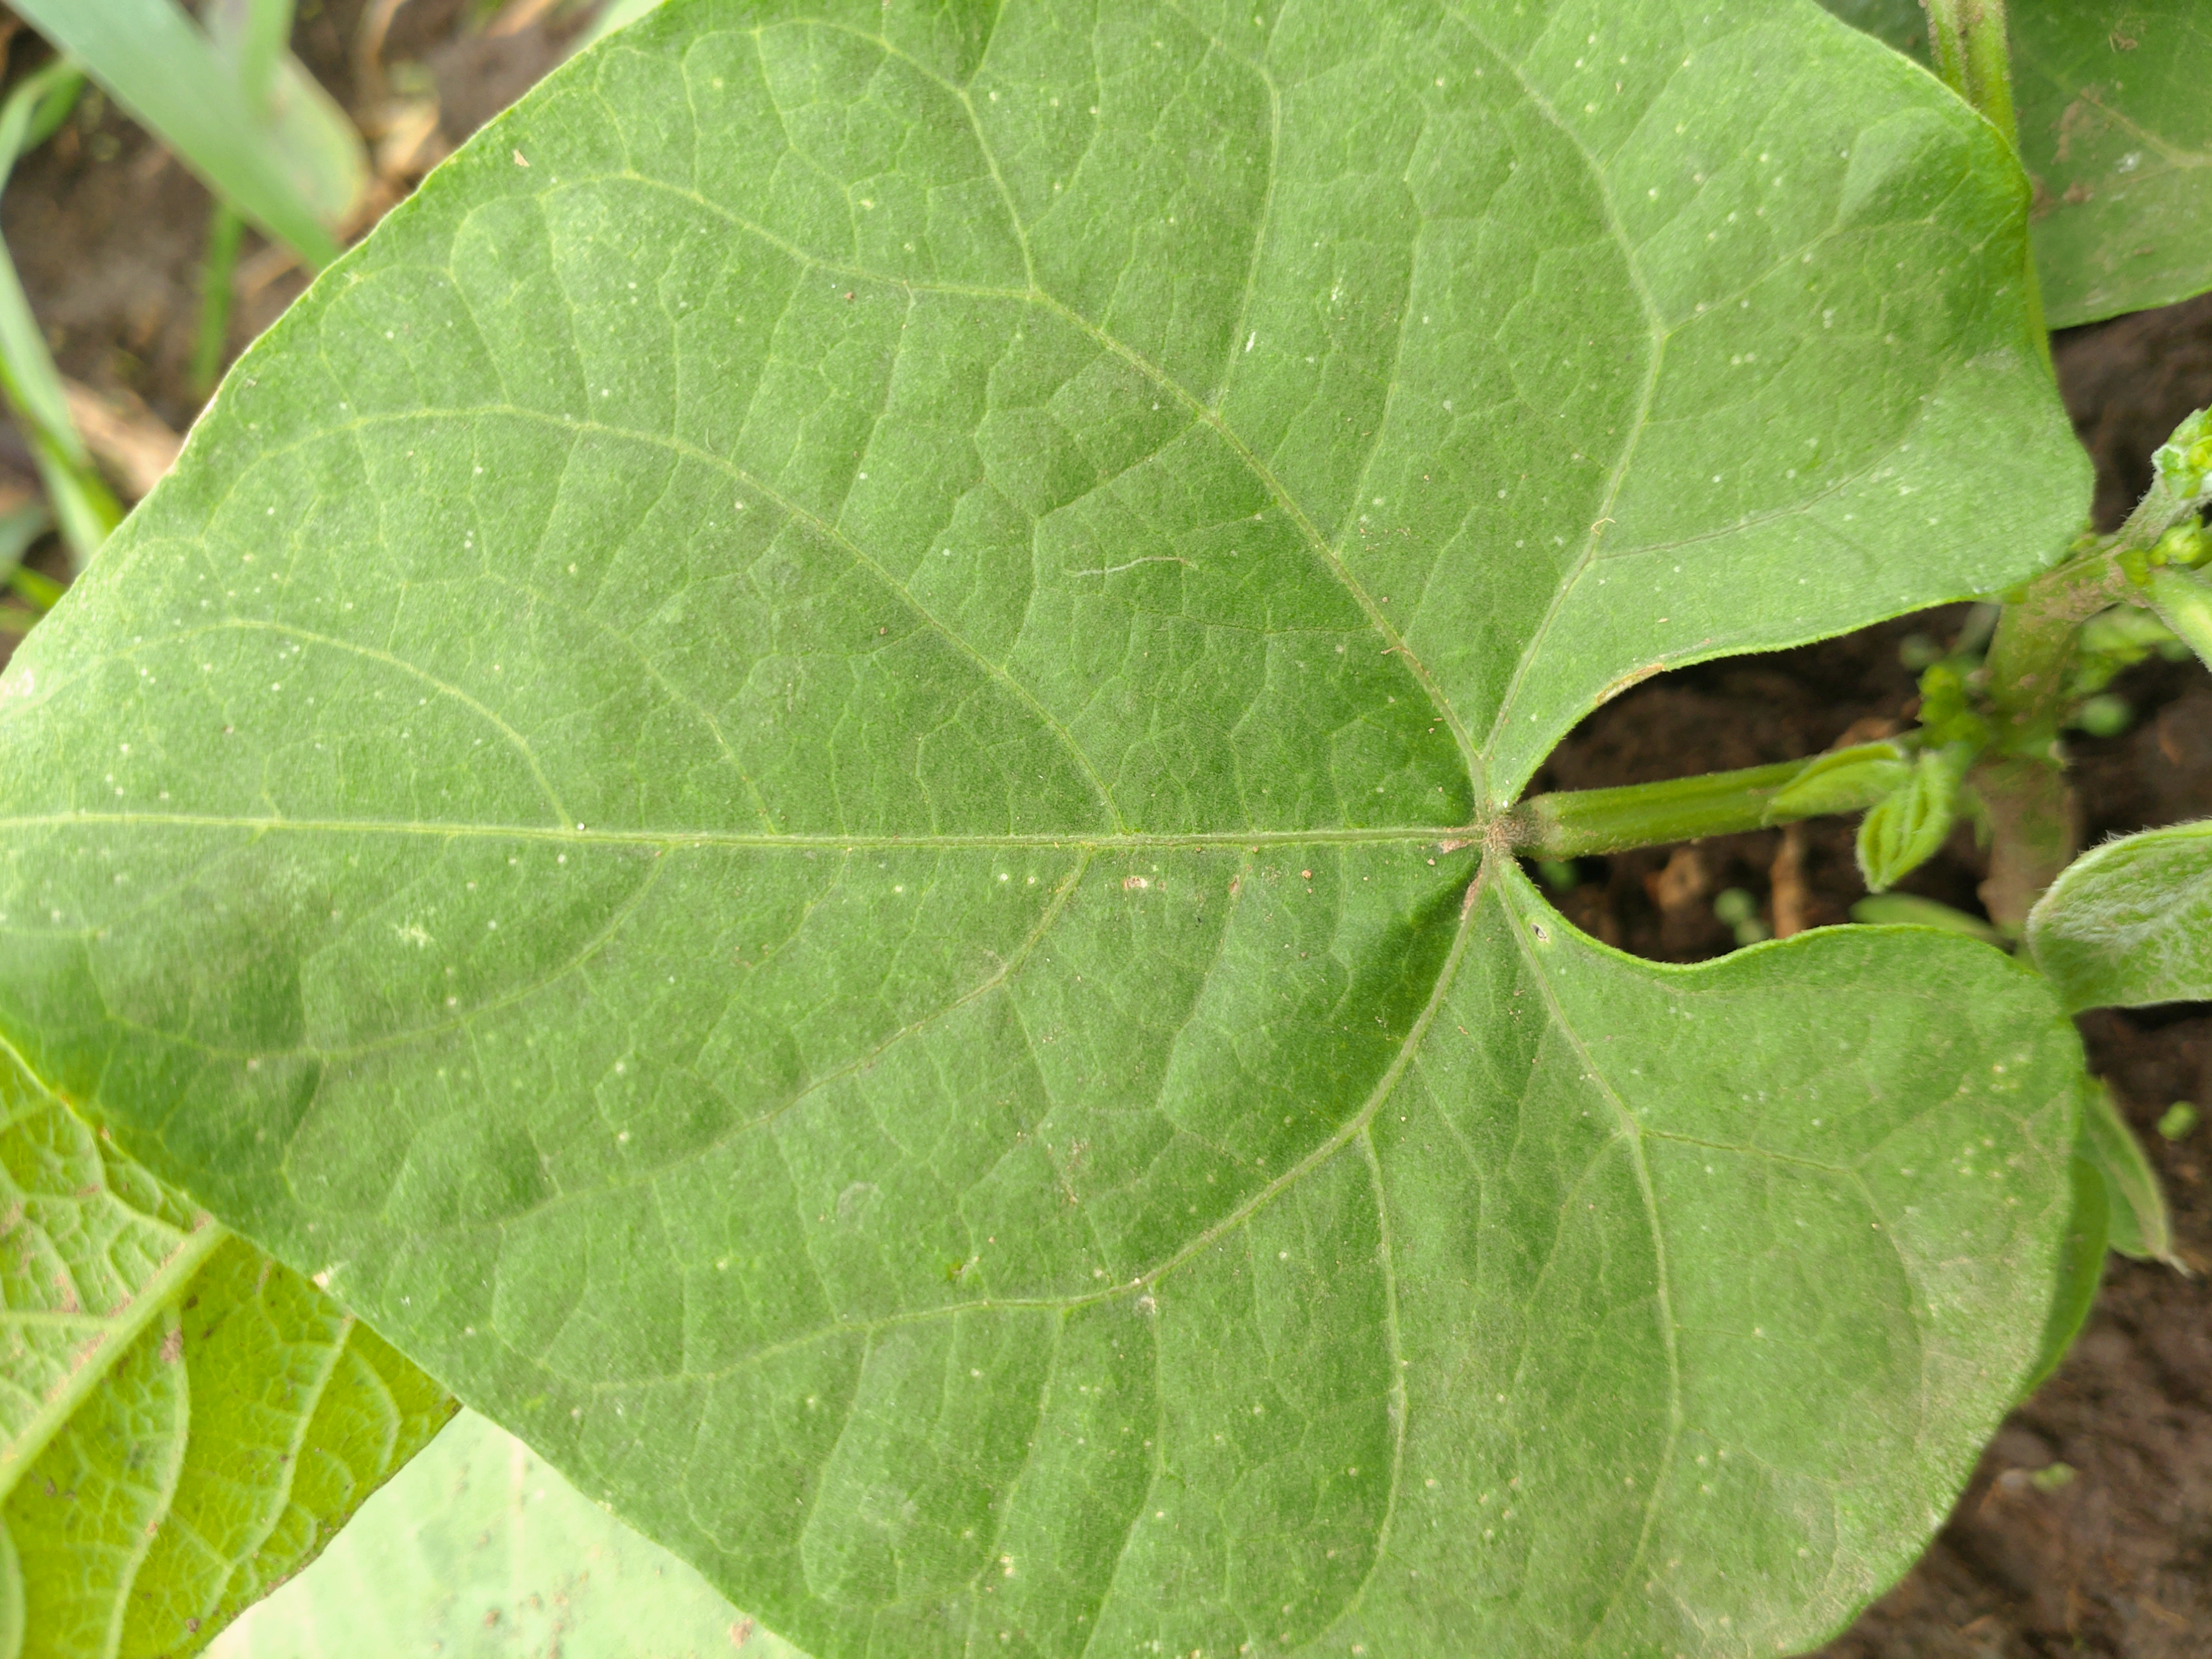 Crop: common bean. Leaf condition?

healthy
